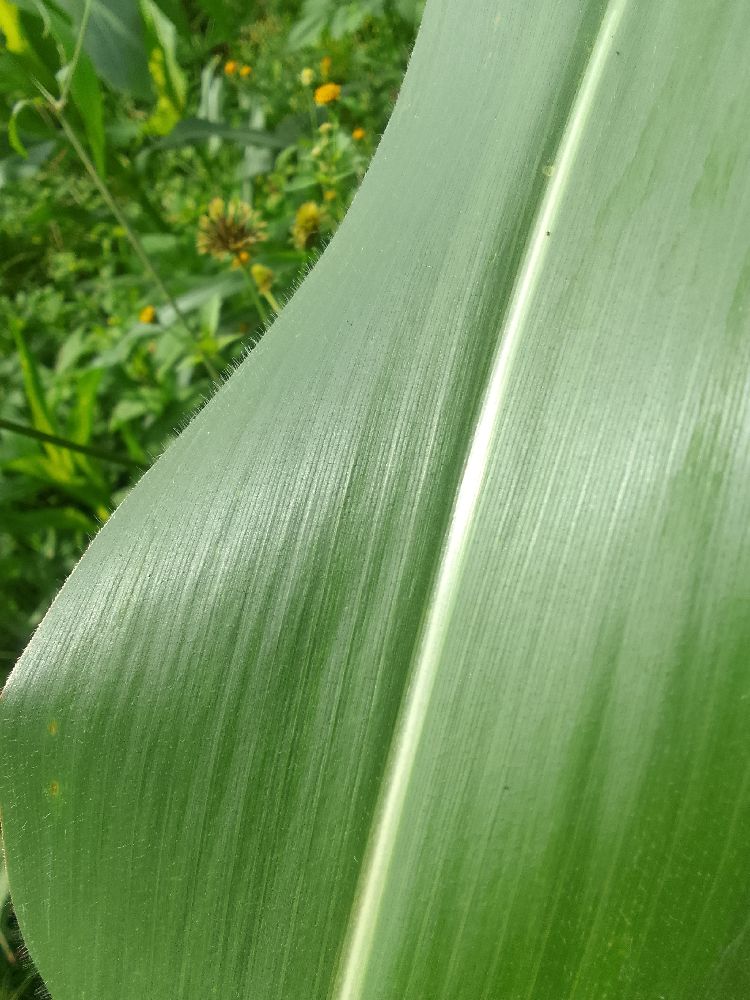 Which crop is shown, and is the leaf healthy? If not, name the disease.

maize, healthy
